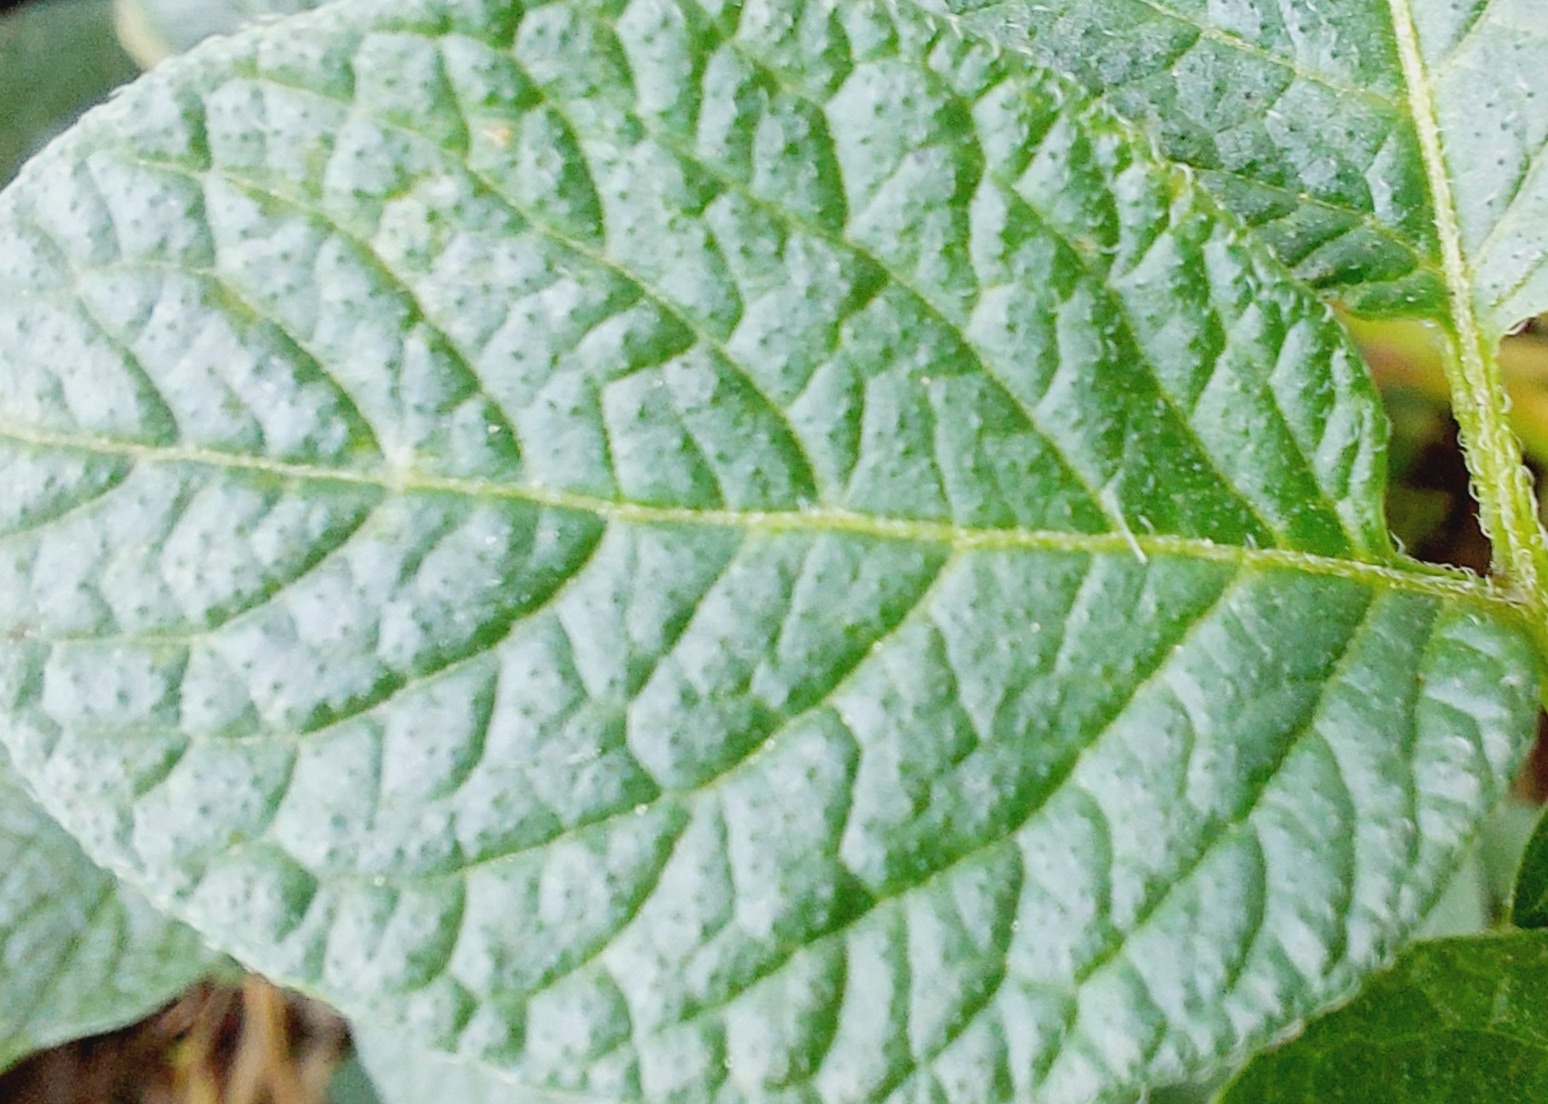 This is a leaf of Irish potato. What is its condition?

healthy
